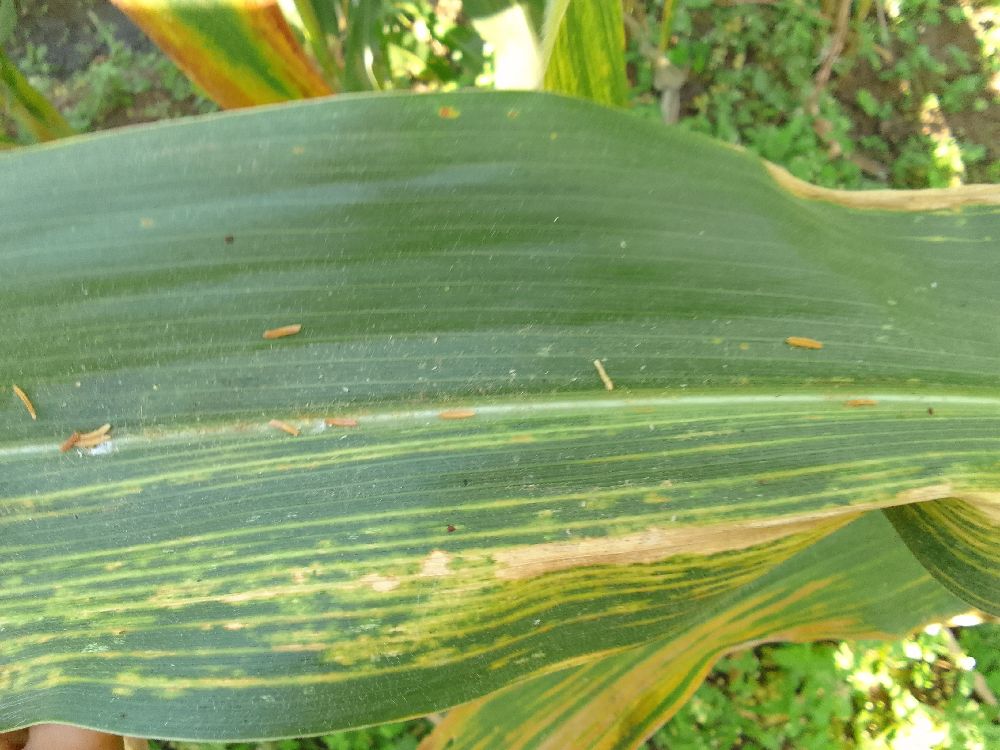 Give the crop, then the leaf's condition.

maize, maize lethal necrosis
